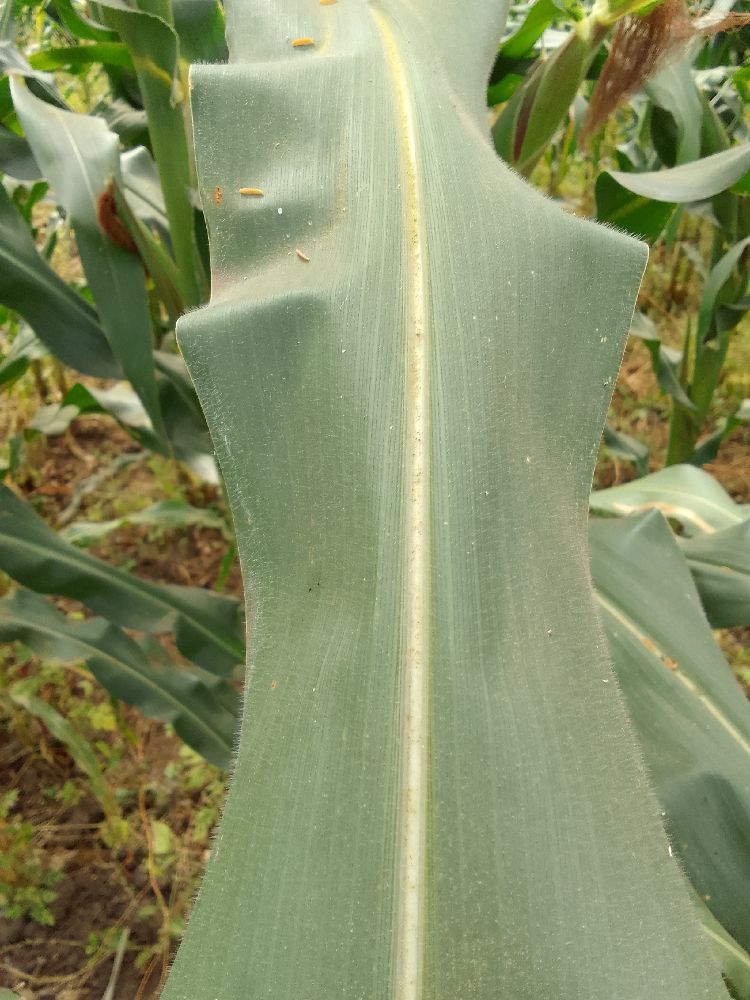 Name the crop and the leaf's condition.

maize, healthy
